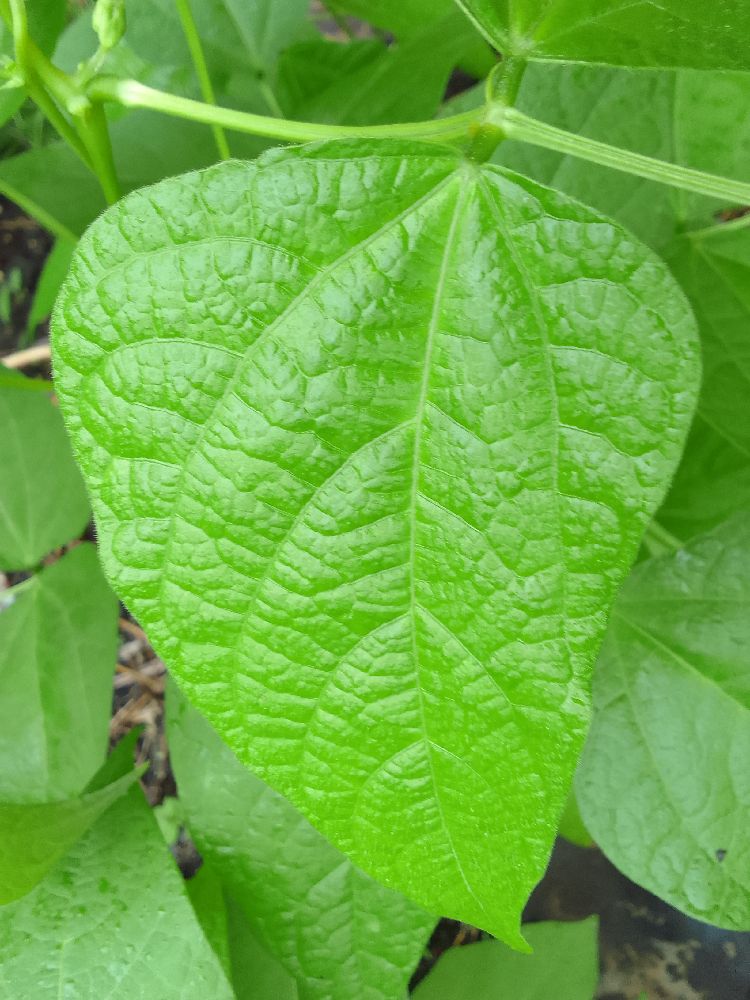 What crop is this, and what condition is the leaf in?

common bean, healthy
